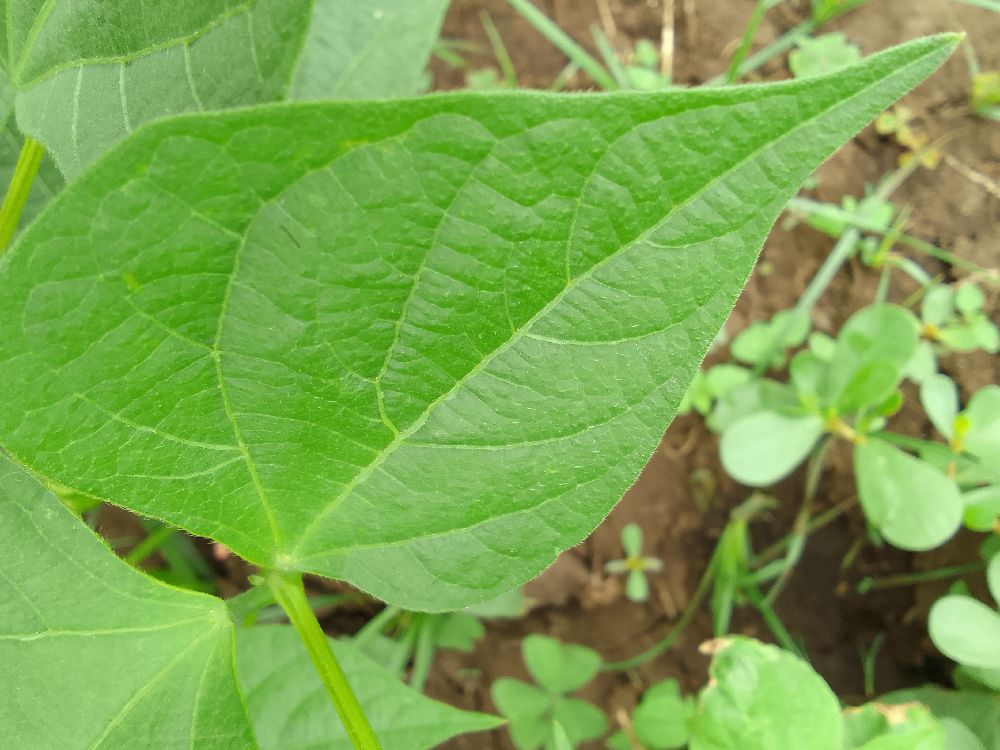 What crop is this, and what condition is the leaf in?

common bean, healthy
